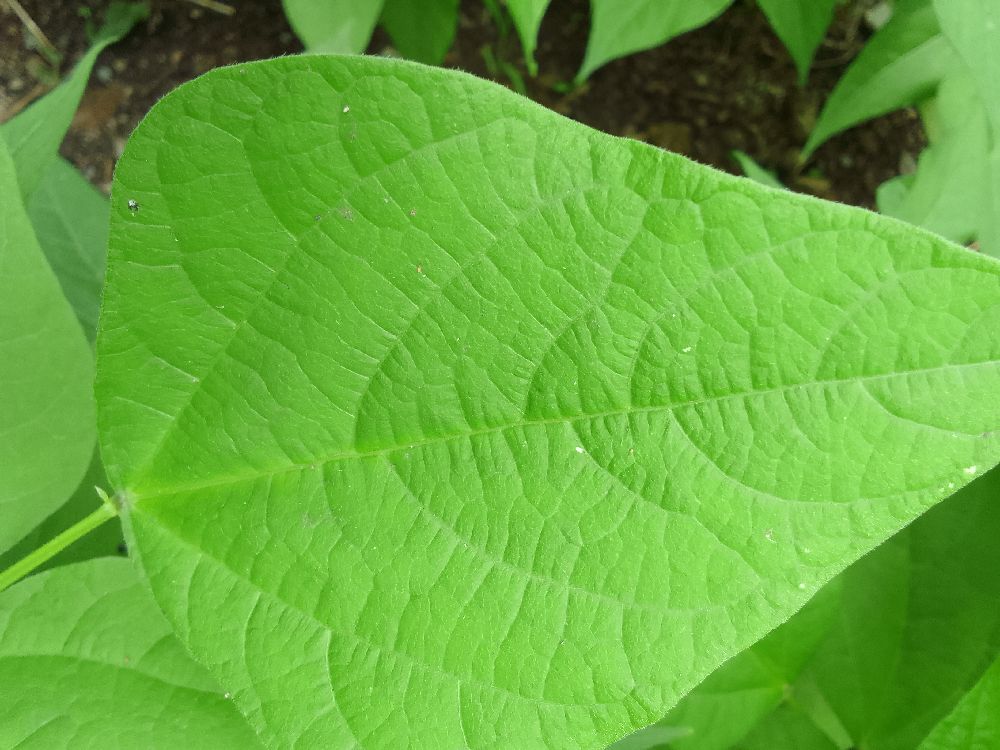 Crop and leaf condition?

common bean, healthy
